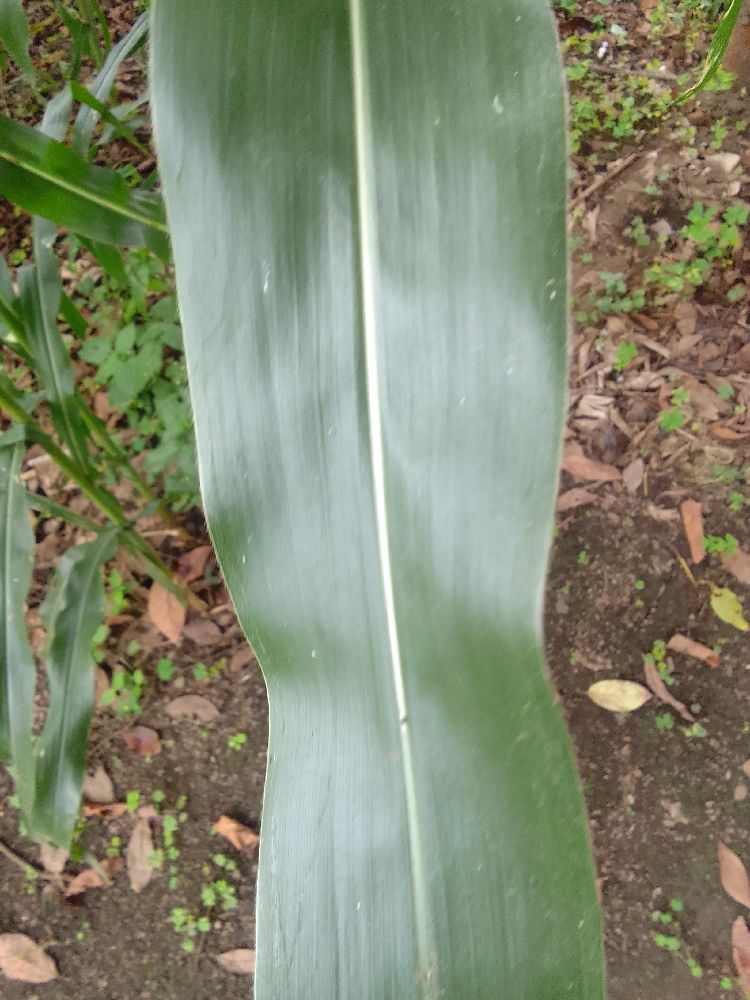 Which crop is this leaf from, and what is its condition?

maize, healthy
